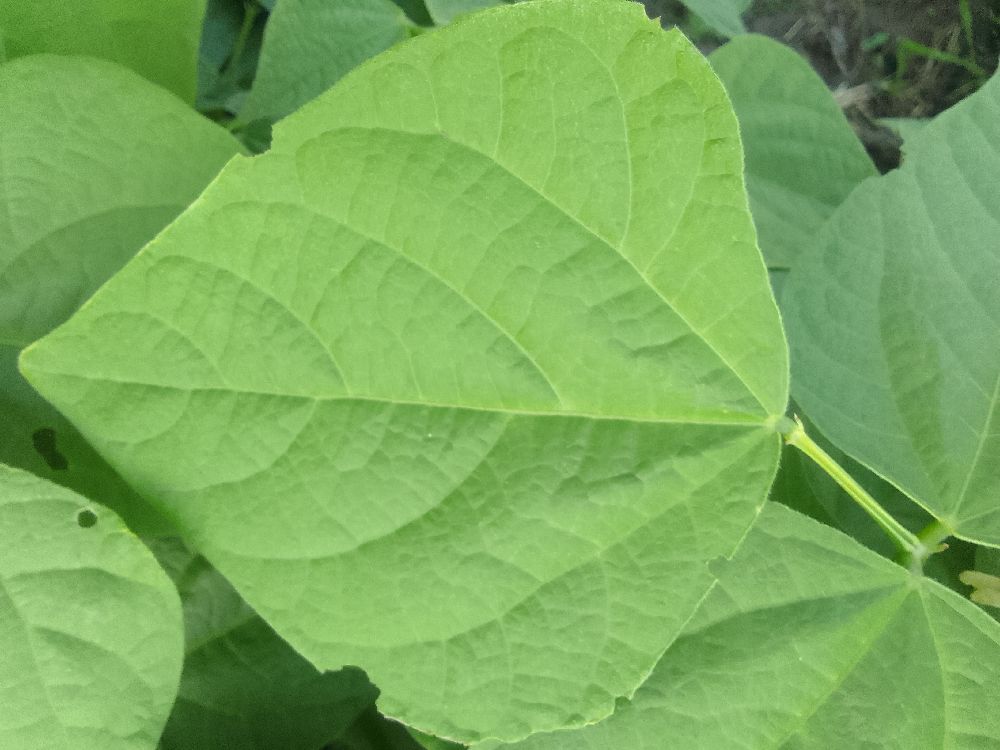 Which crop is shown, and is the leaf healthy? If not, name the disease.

common bean, healthy
